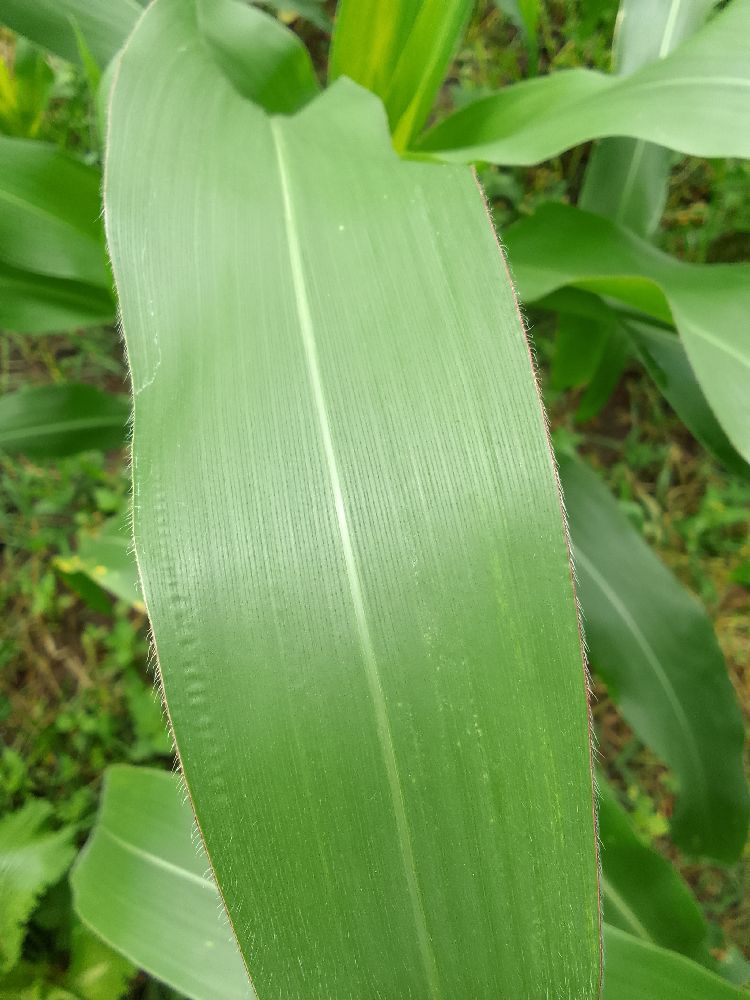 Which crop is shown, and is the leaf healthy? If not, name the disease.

maize, healthy
